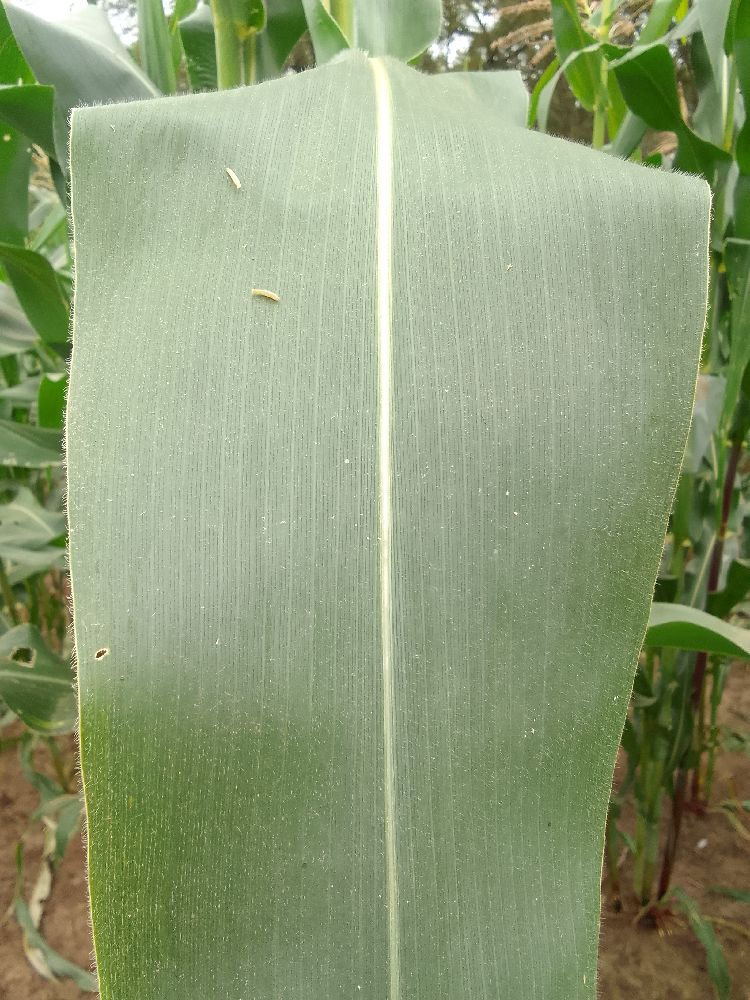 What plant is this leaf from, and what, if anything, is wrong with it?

maize, healthy
